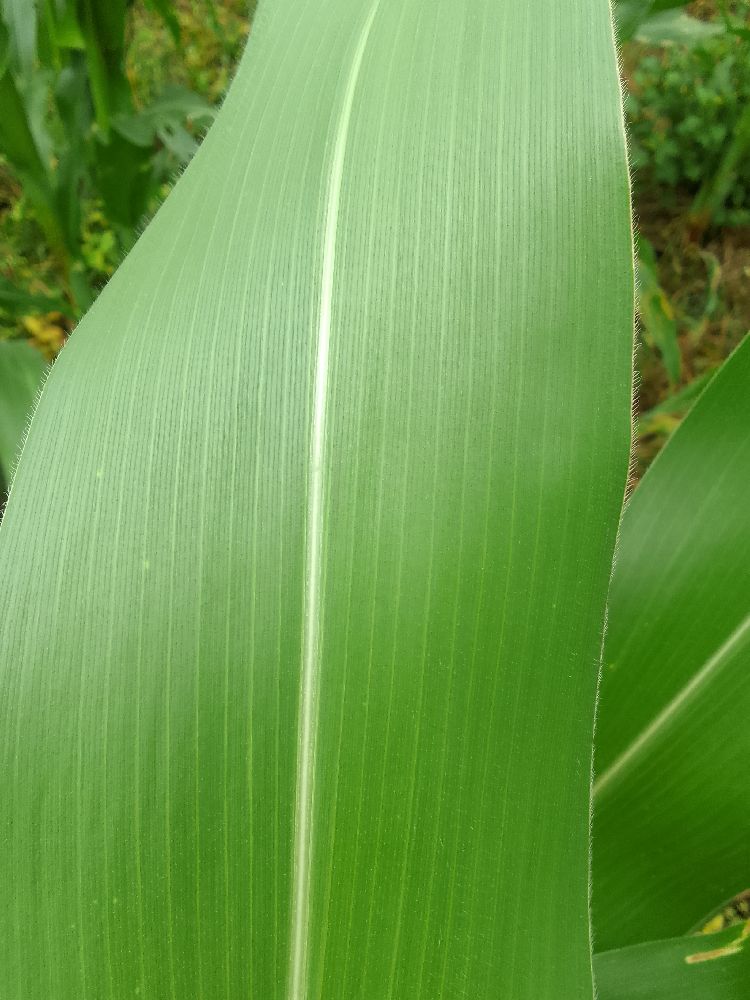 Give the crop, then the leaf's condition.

maize, healthy
